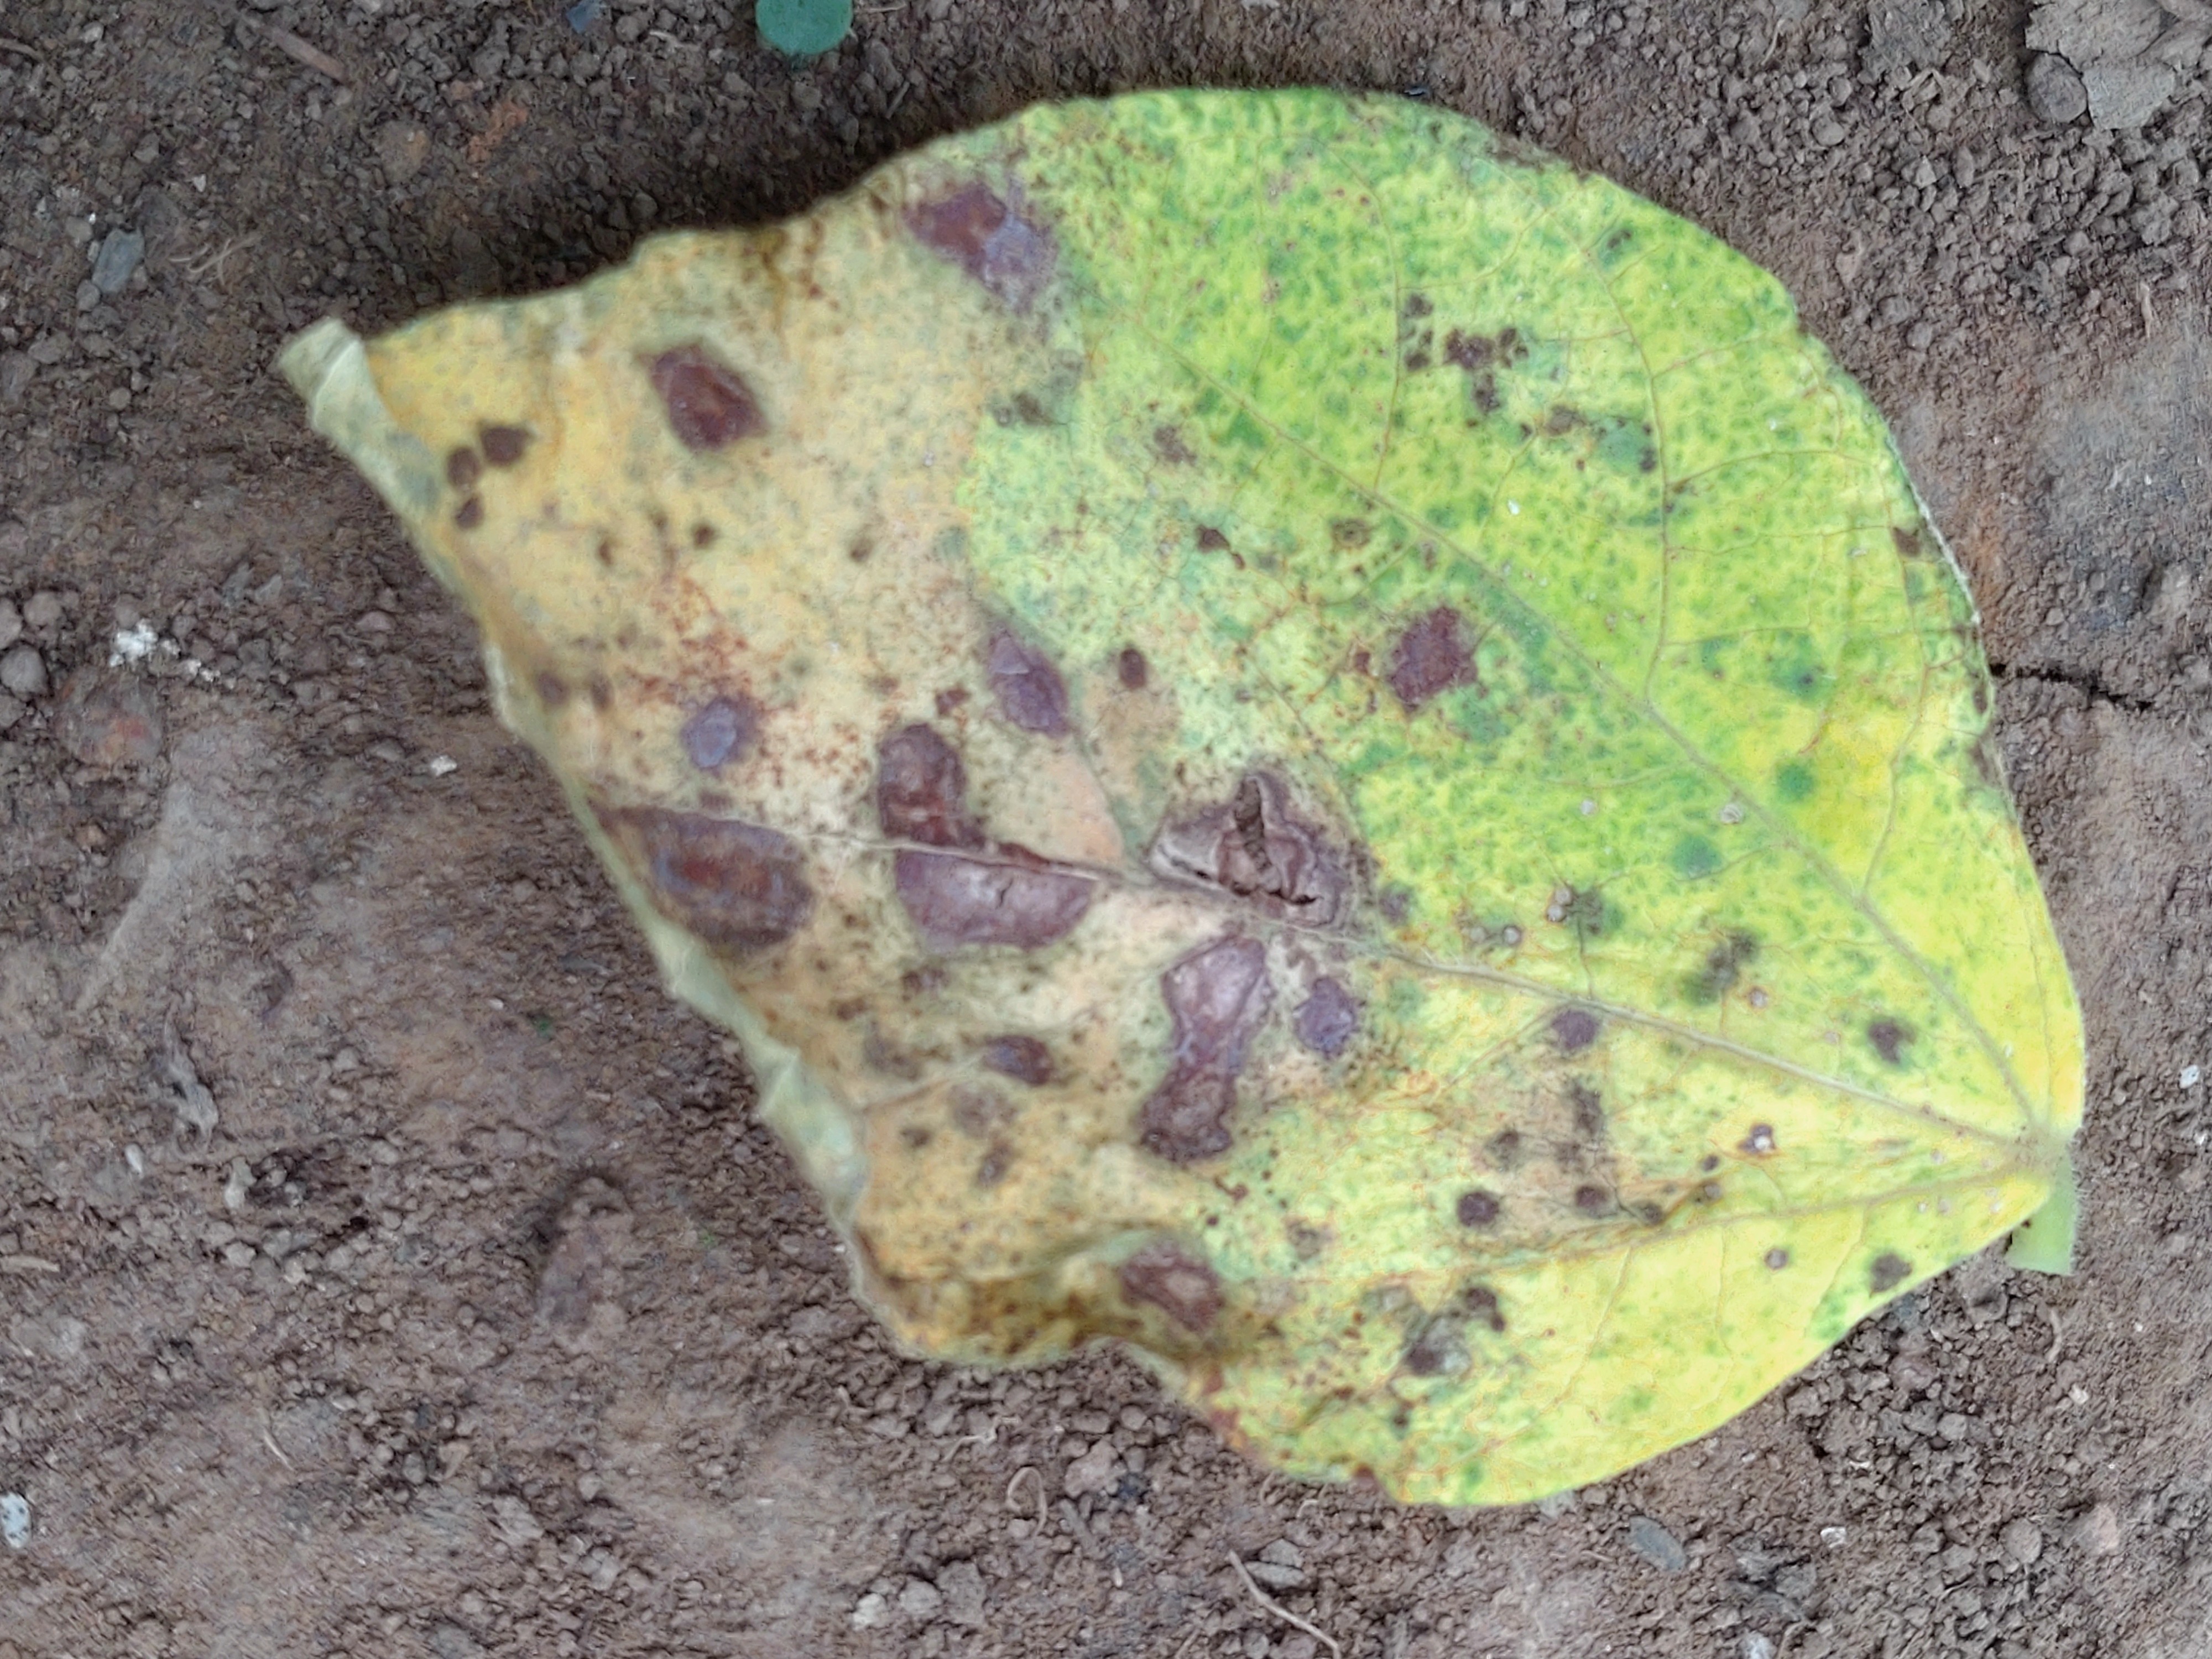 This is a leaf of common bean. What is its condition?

anthracnose
